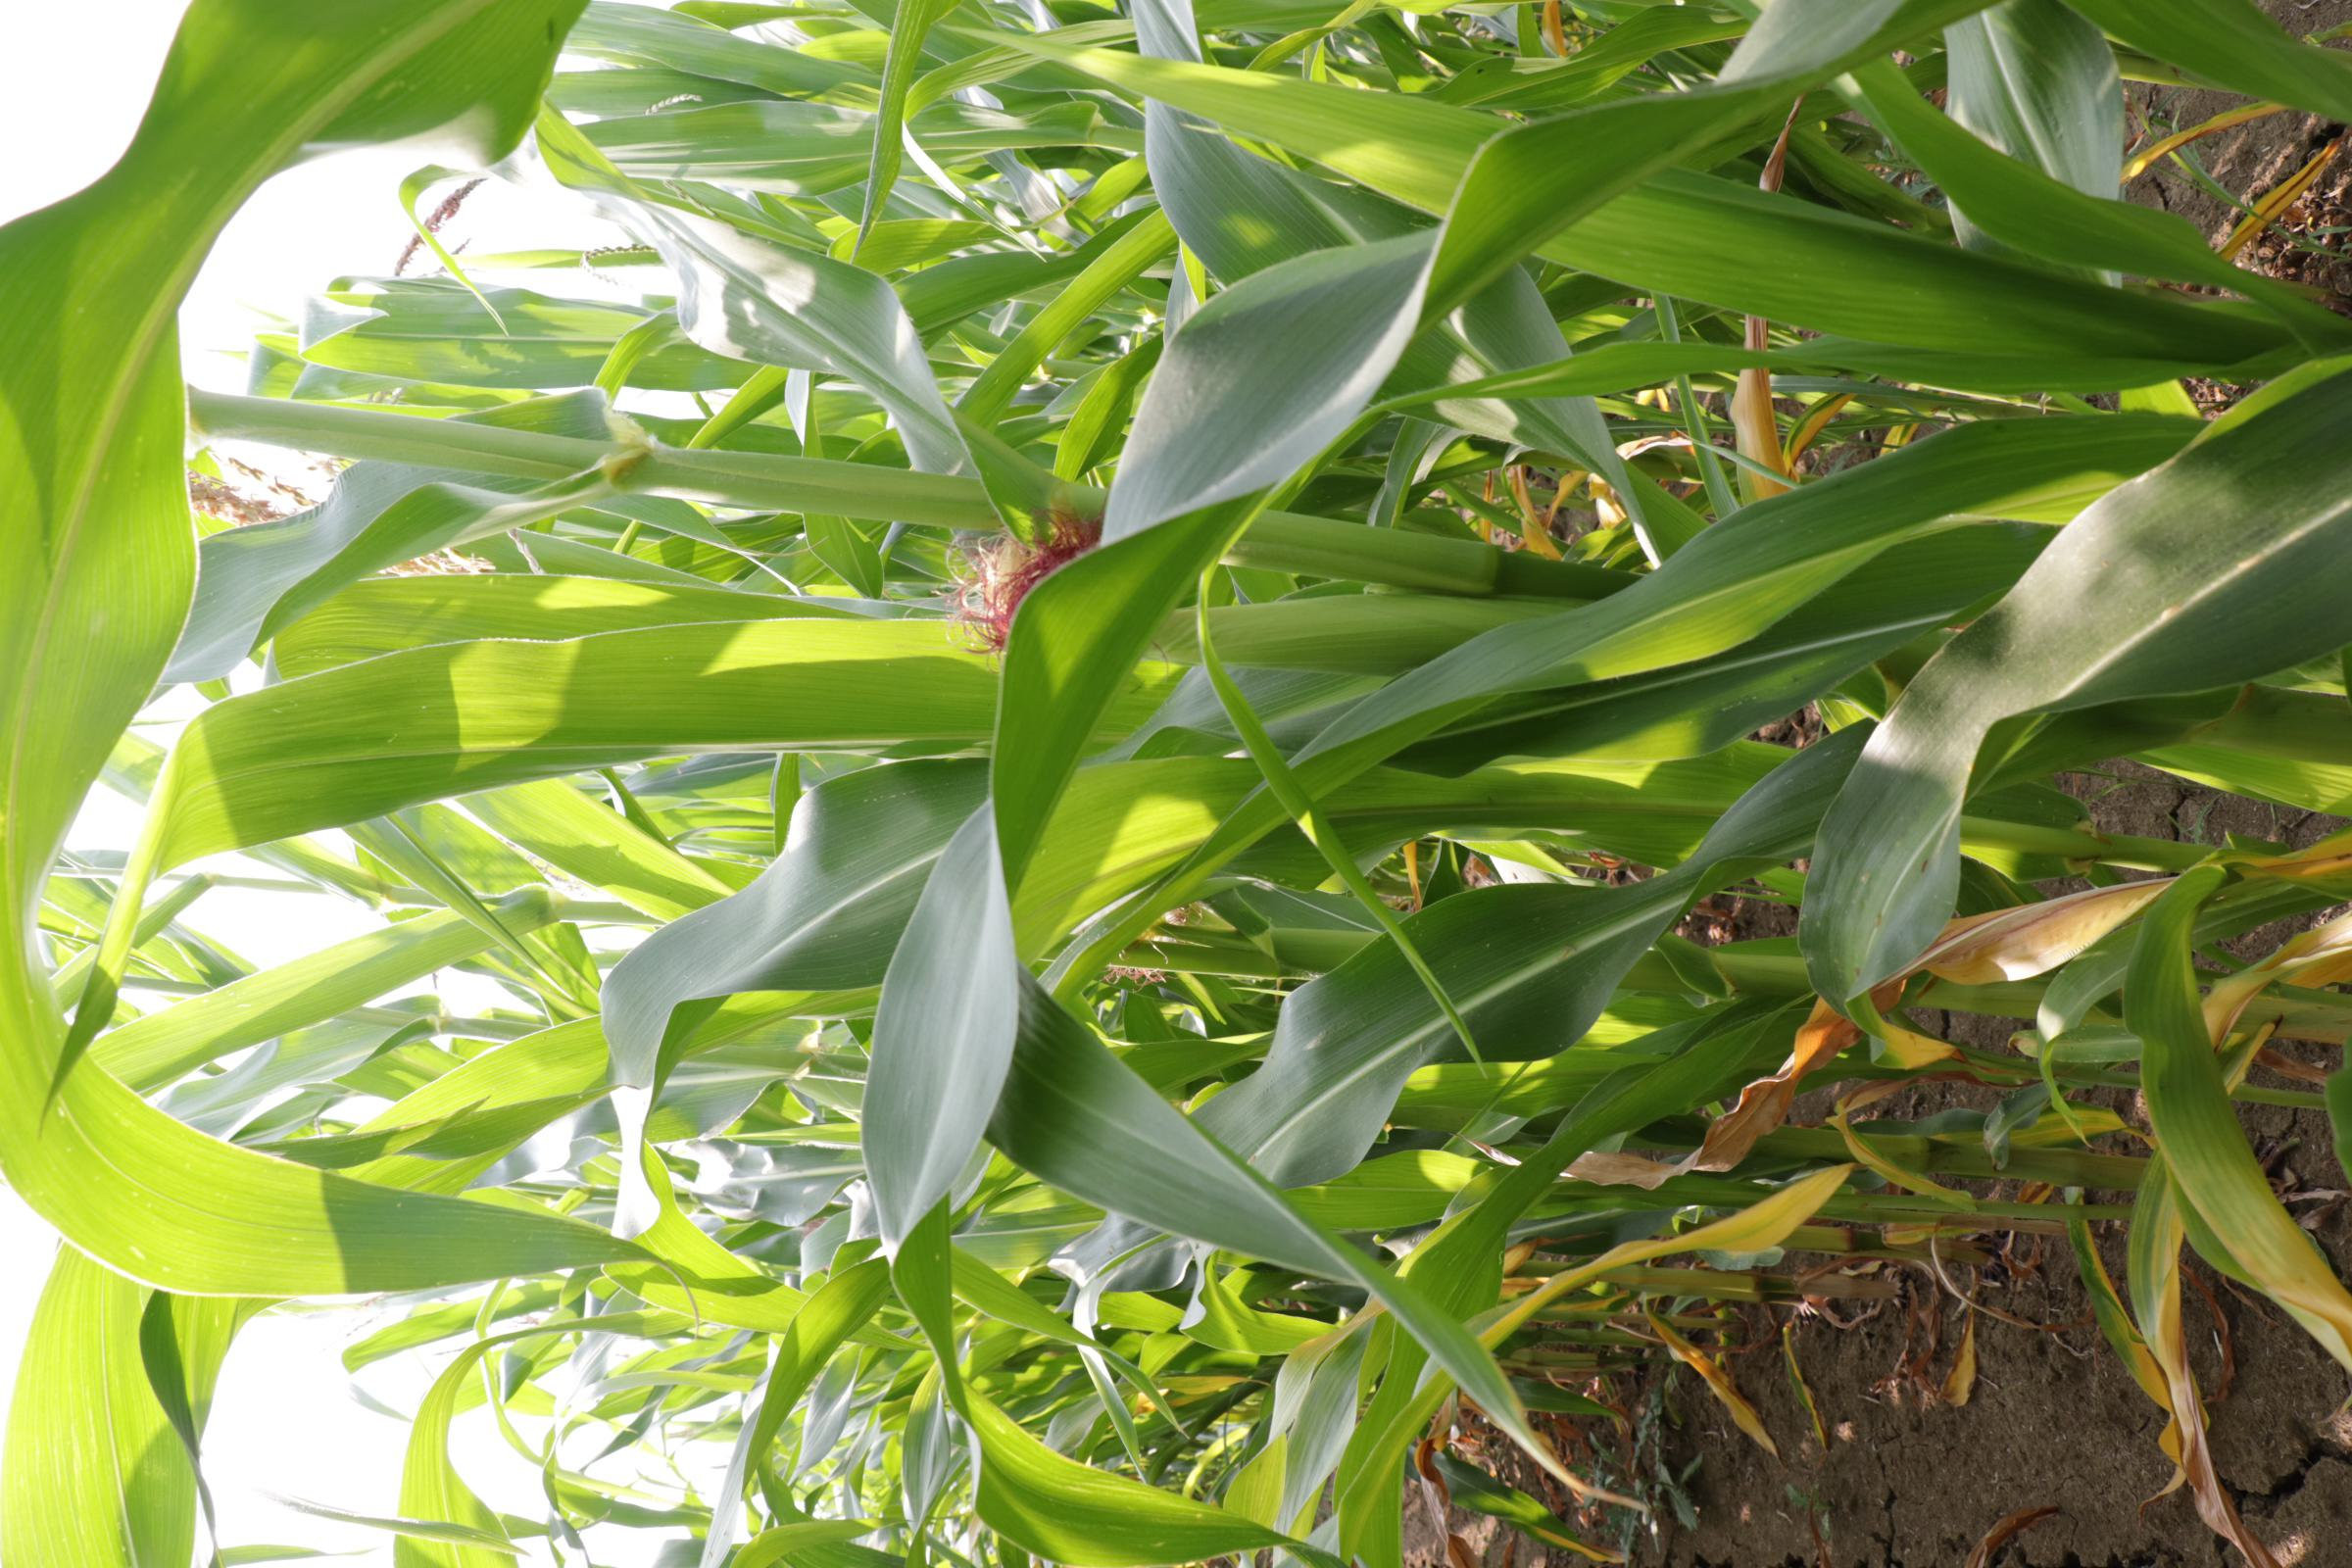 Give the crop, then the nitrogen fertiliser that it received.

maize, full nitrogen fertilisation
